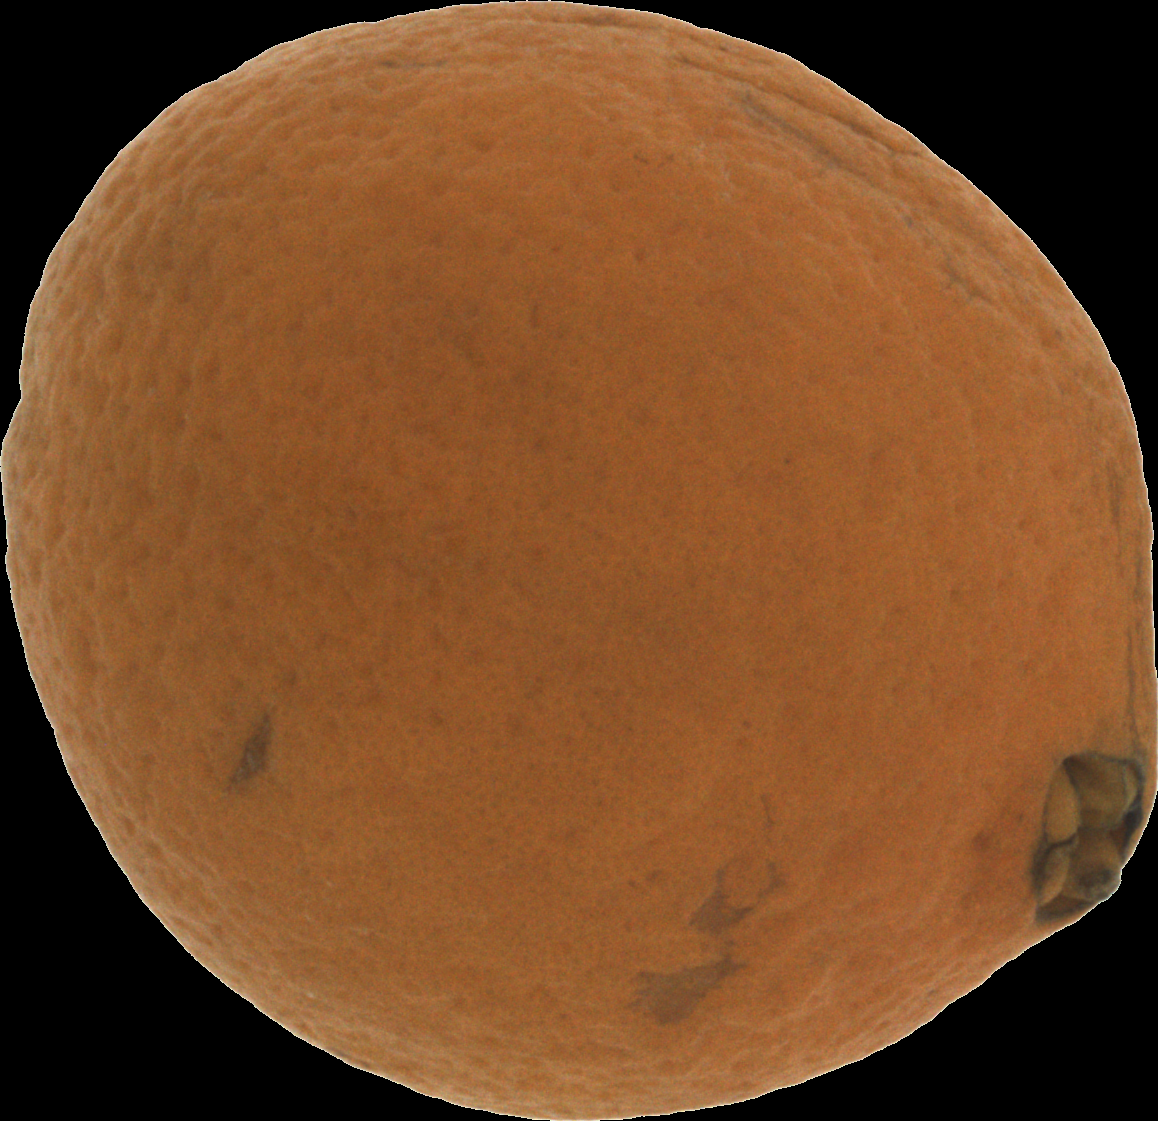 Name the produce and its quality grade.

orange, bad
